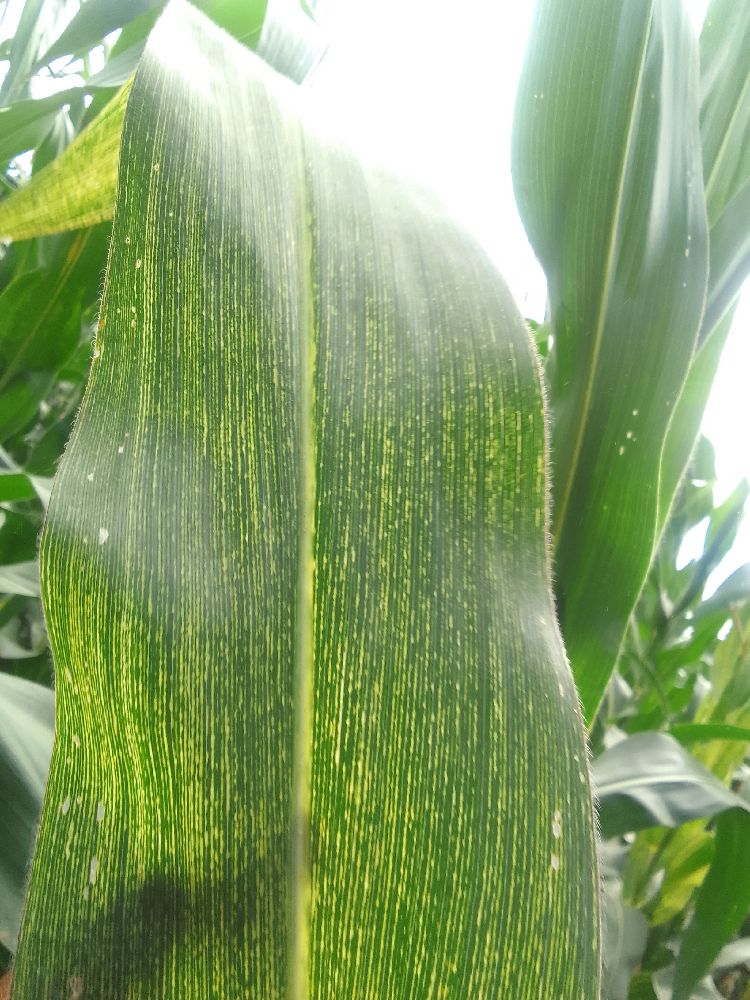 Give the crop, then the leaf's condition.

maize, maize streak virus
